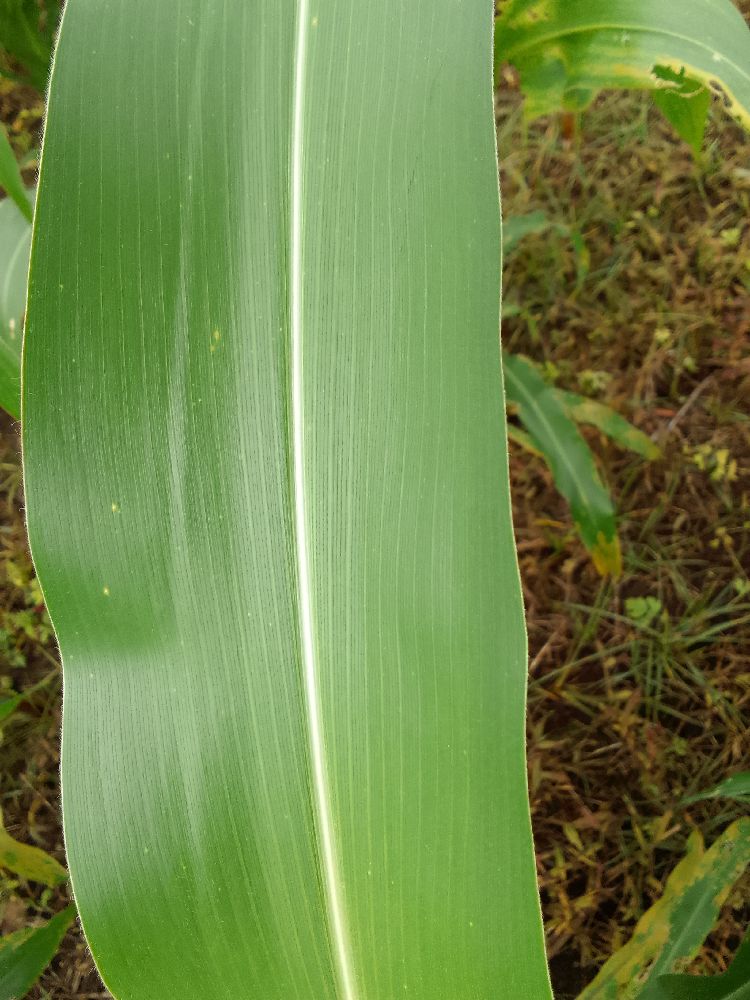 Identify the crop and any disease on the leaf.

maize, healthy
